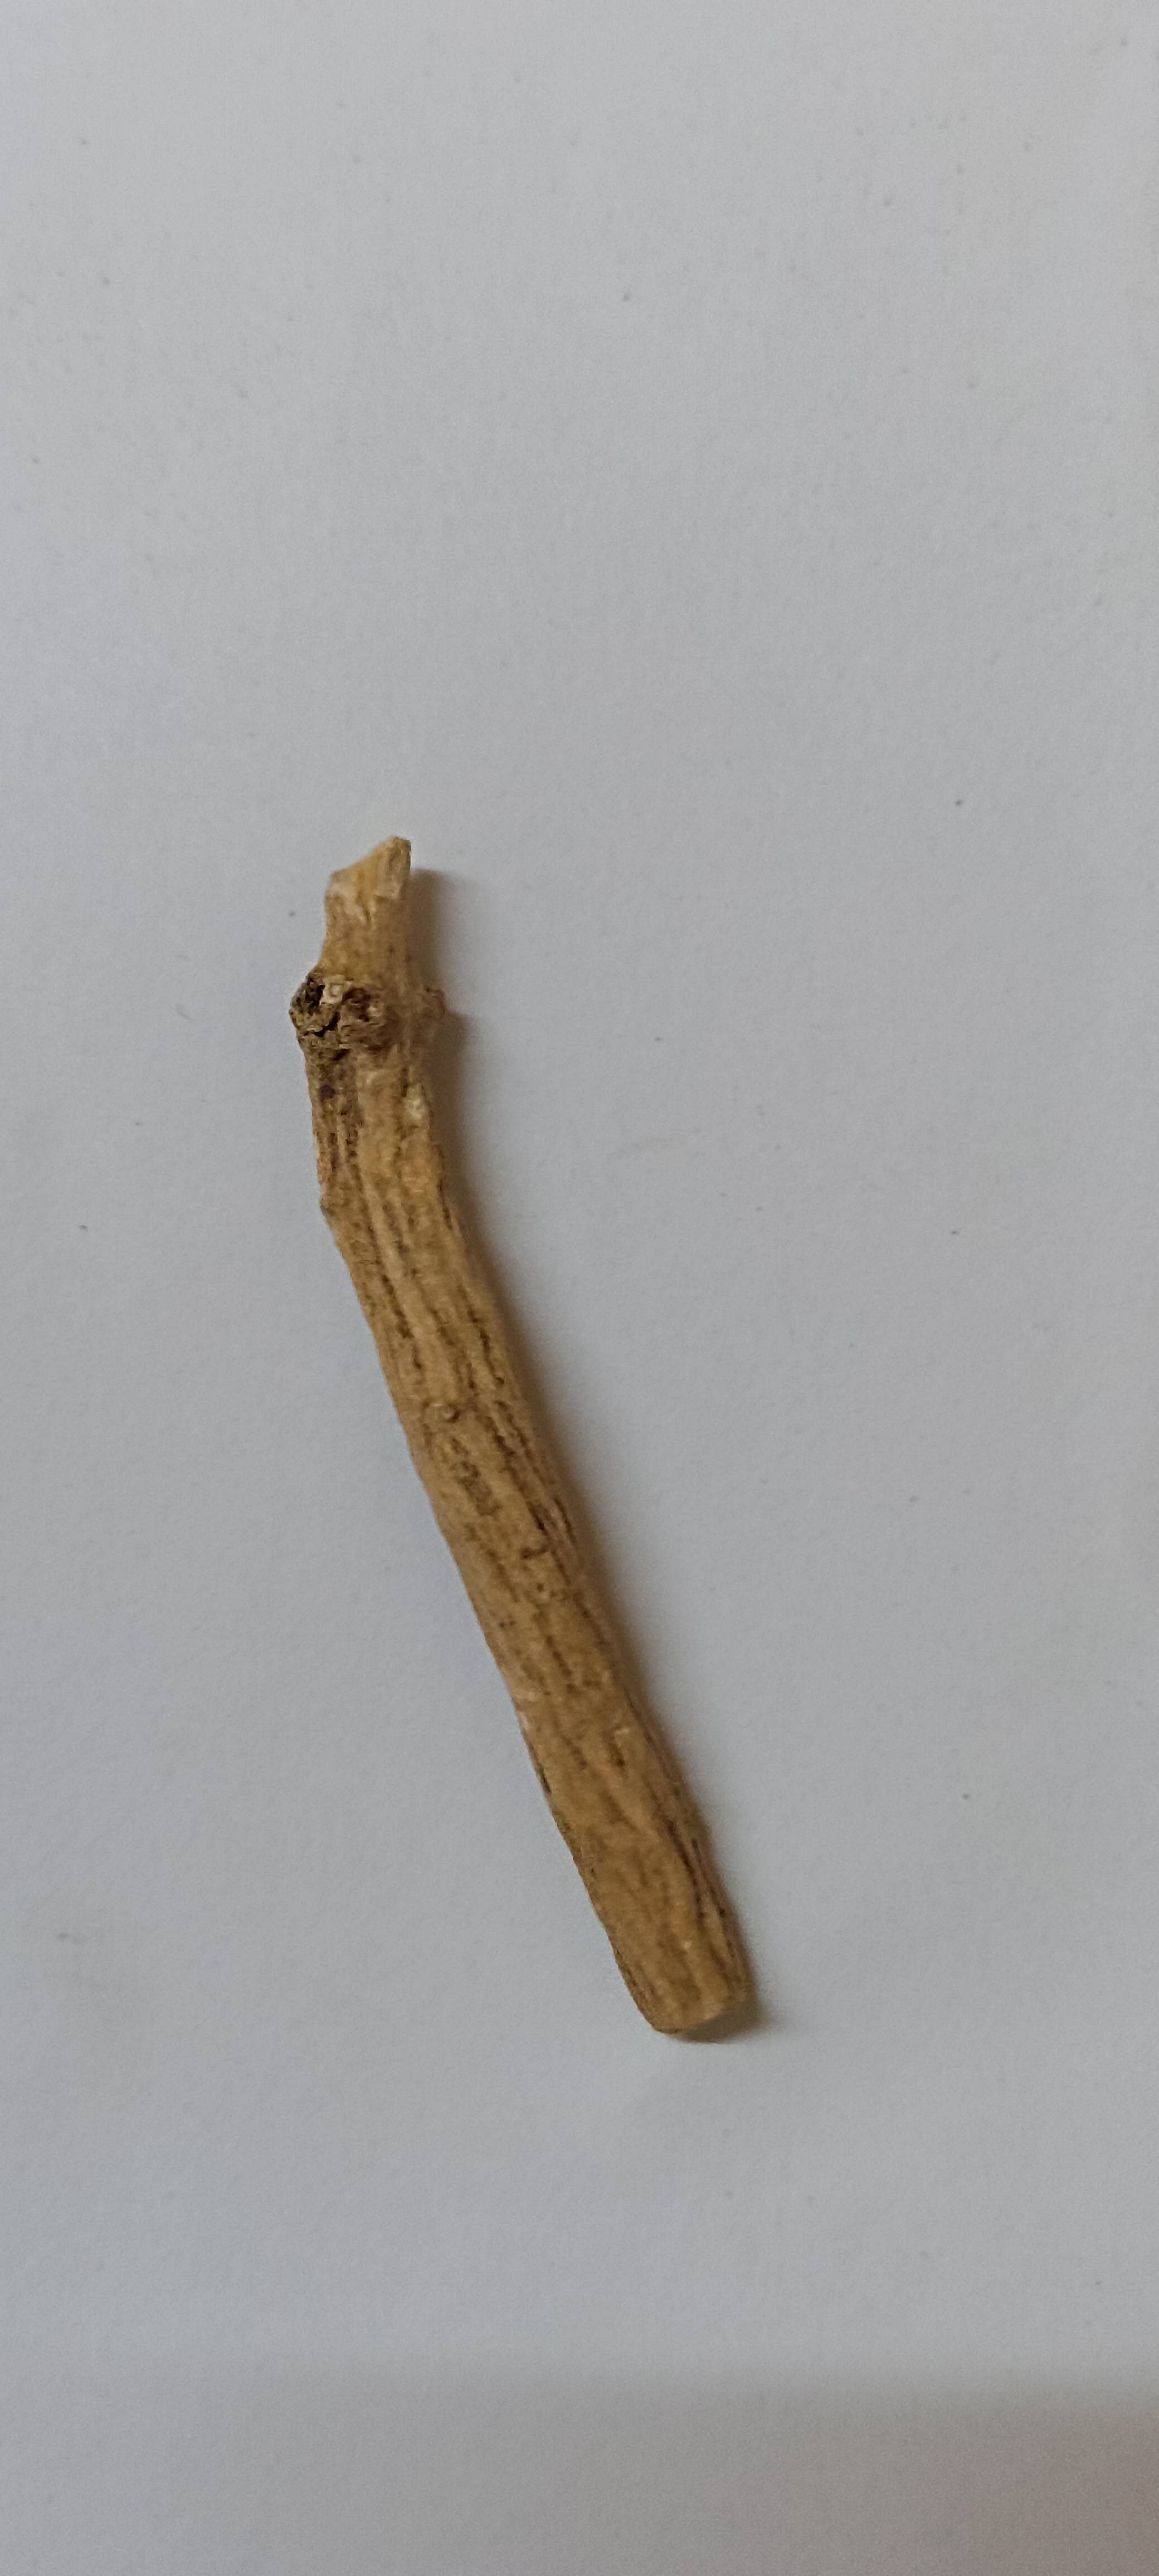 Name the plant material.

ashwagandha
